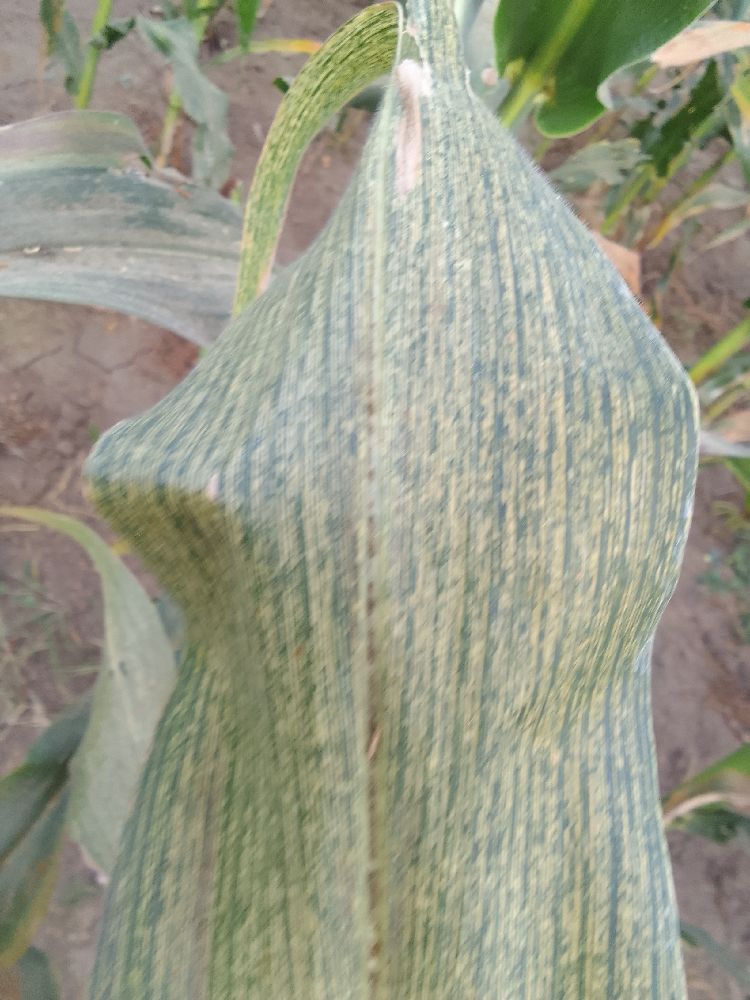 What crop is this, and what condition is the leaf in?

maize, maize streak virus
